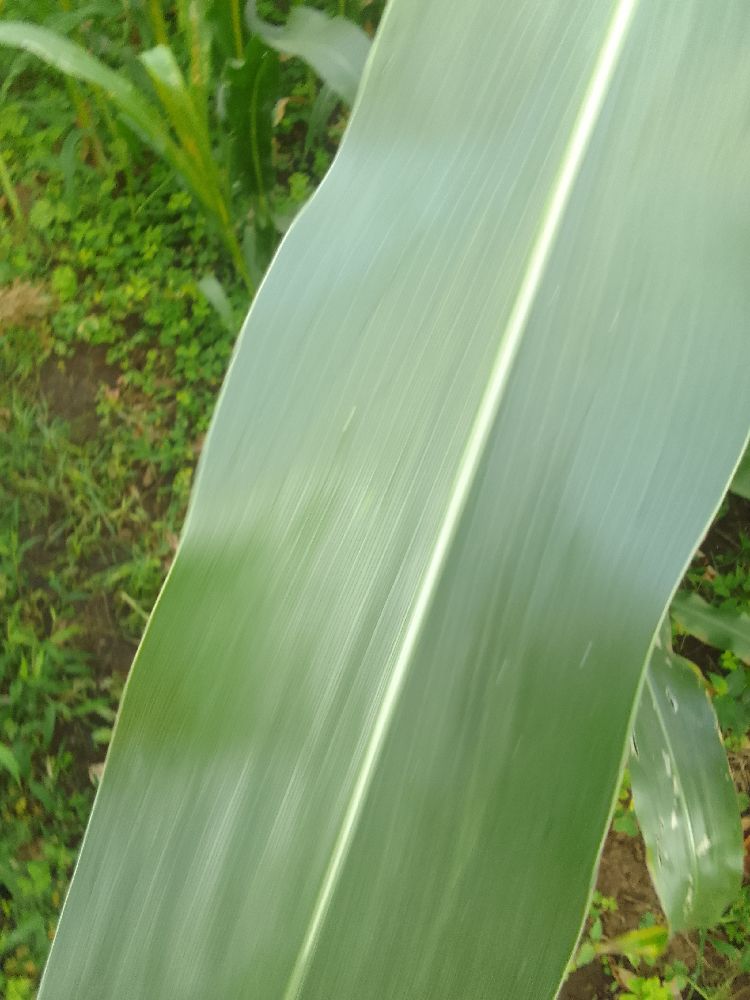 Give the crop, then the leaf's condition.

maize, healthy
